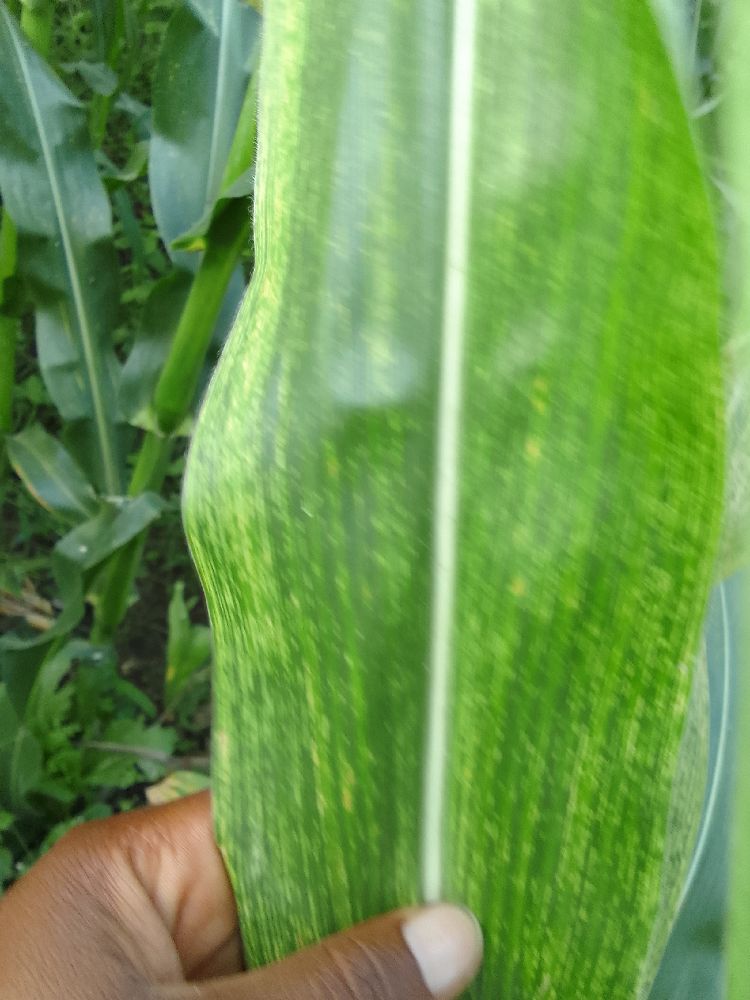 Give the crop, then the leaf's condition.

maize, maize lethal necrosis
